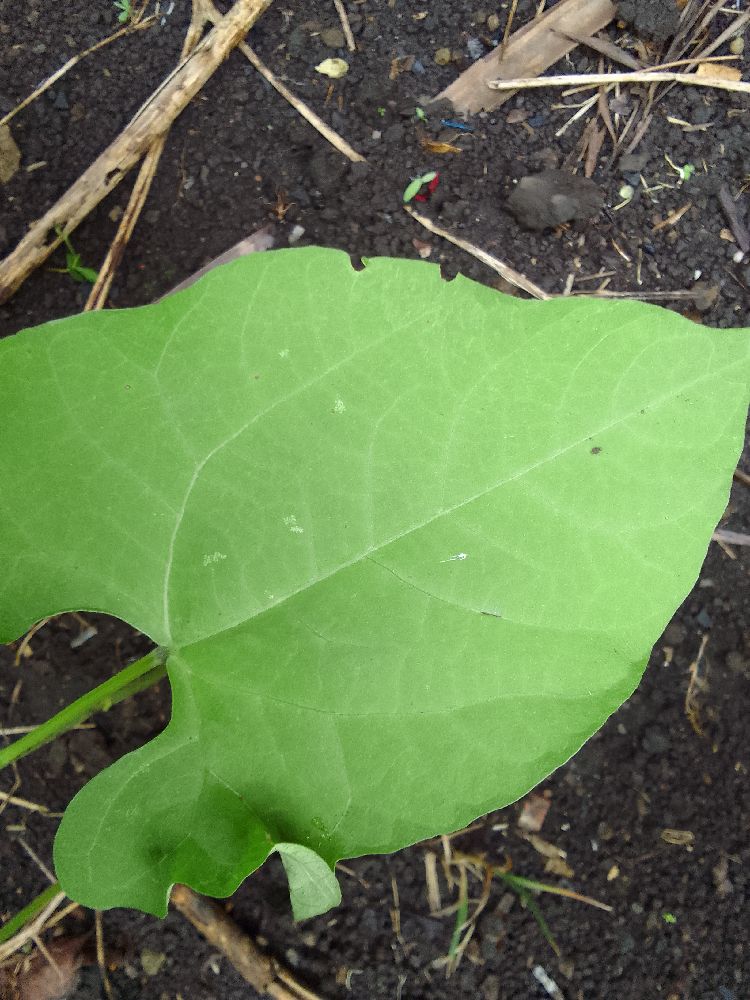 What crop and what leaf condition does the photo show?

common bean, healthy
